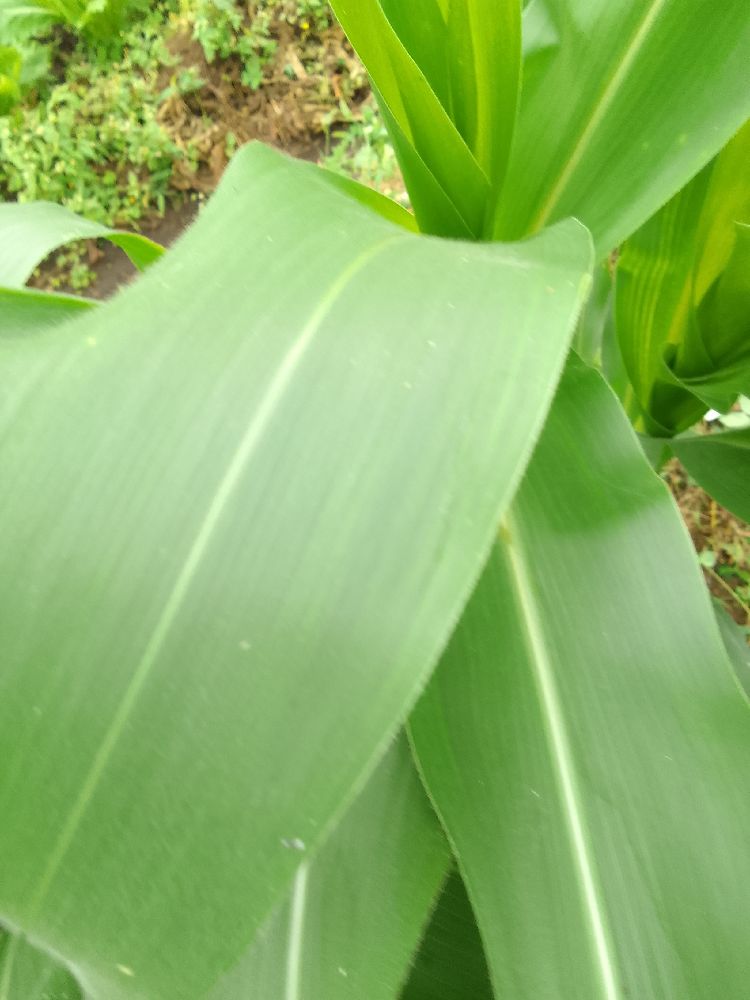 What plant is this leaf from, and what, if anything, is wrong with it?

maize, healthy
